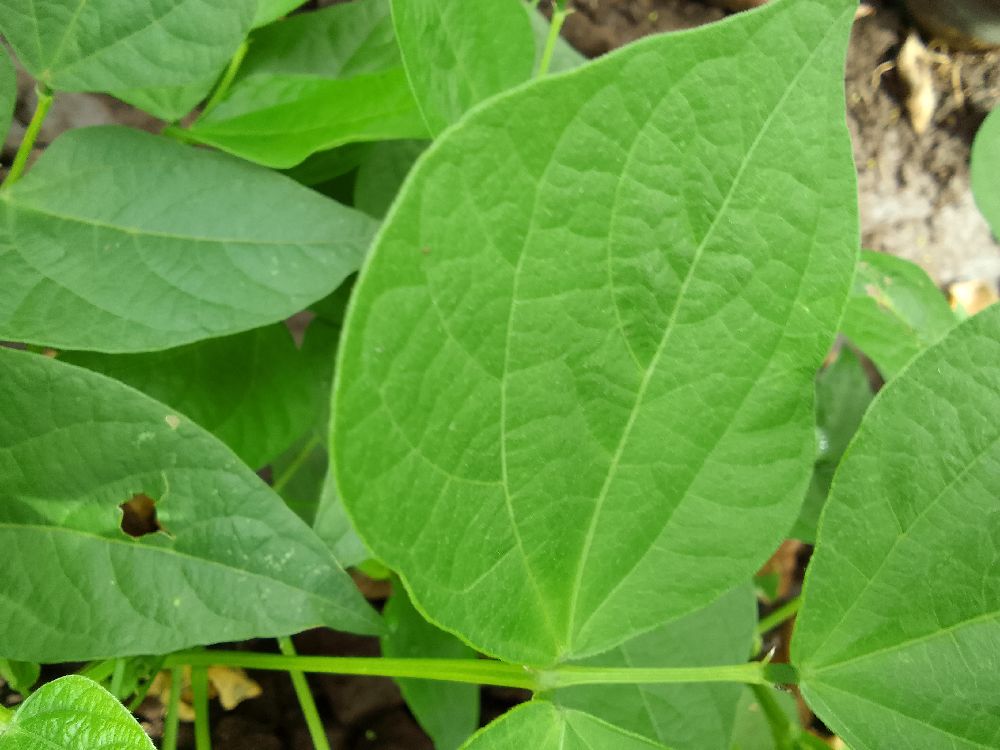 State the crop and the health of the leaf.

common bean, healthy
